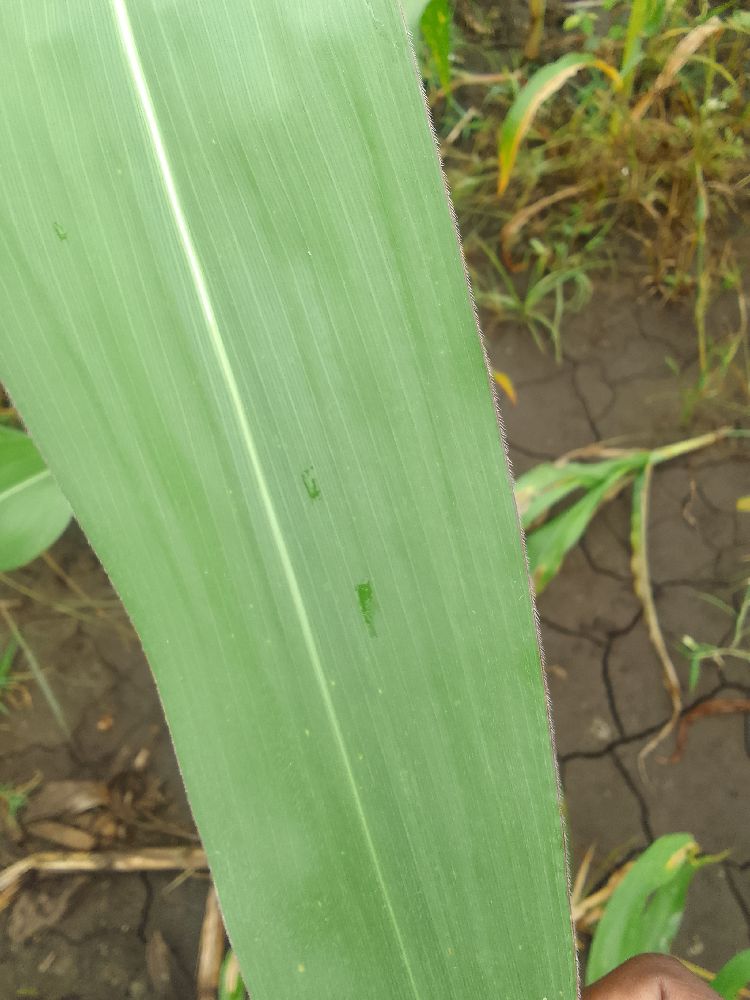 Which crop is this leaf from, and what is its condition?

maize, healthy
